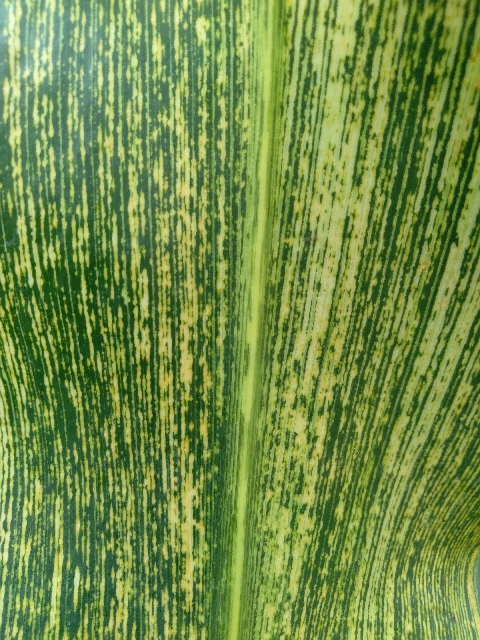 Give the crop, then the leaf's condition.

maize, maize streak virus
